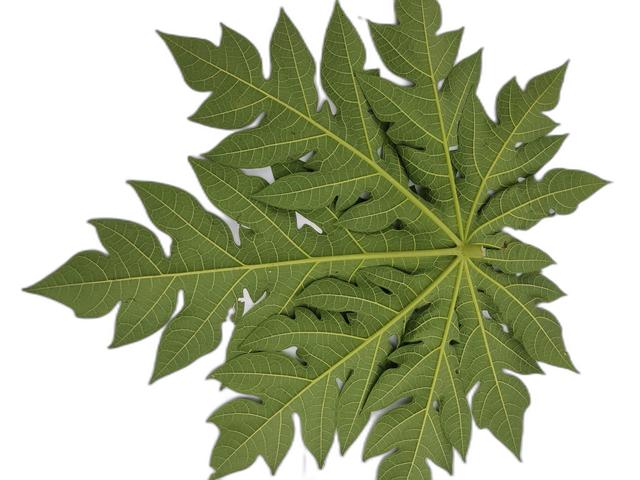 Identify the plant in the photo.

papaya
